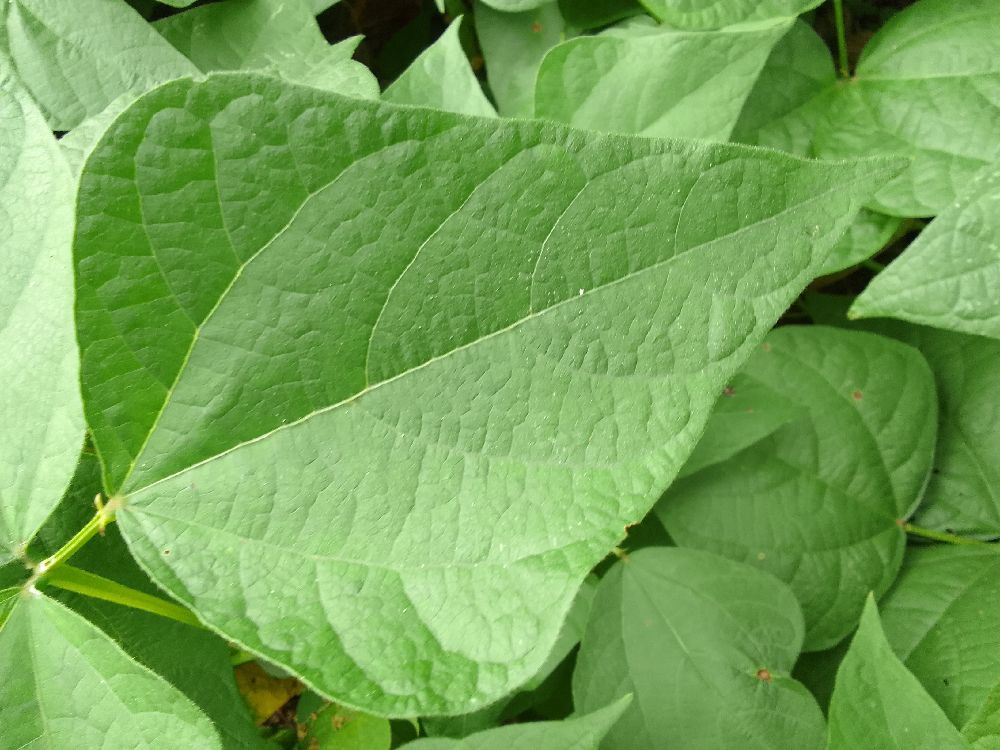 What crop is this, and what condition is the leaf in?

common bean, healthy
